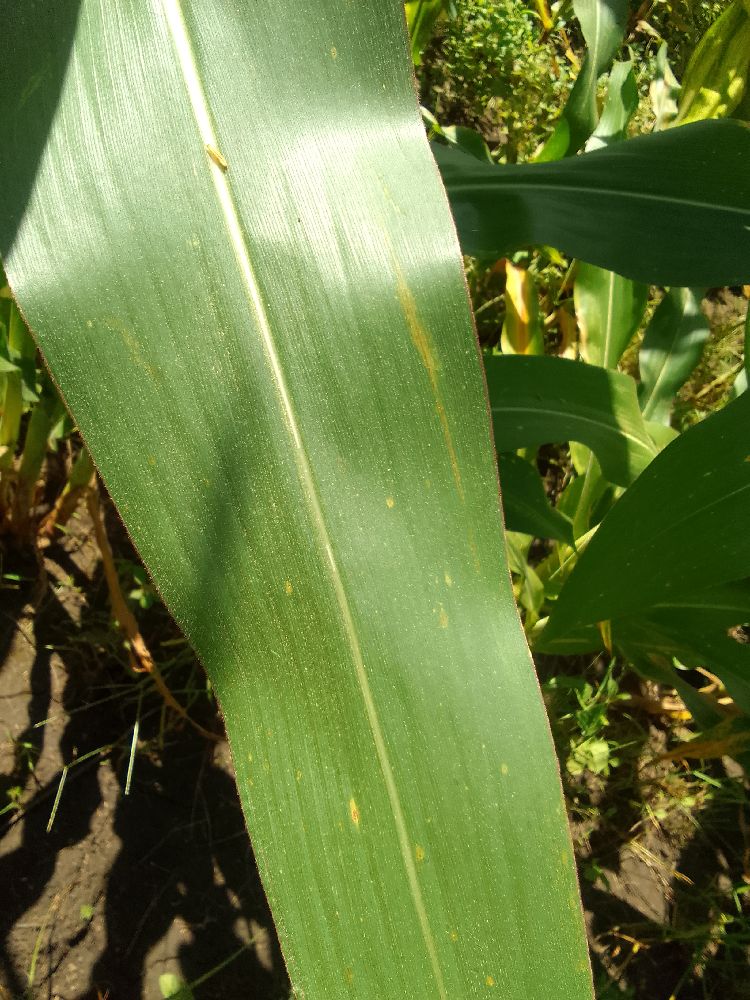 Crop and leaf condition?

maize, healthy
